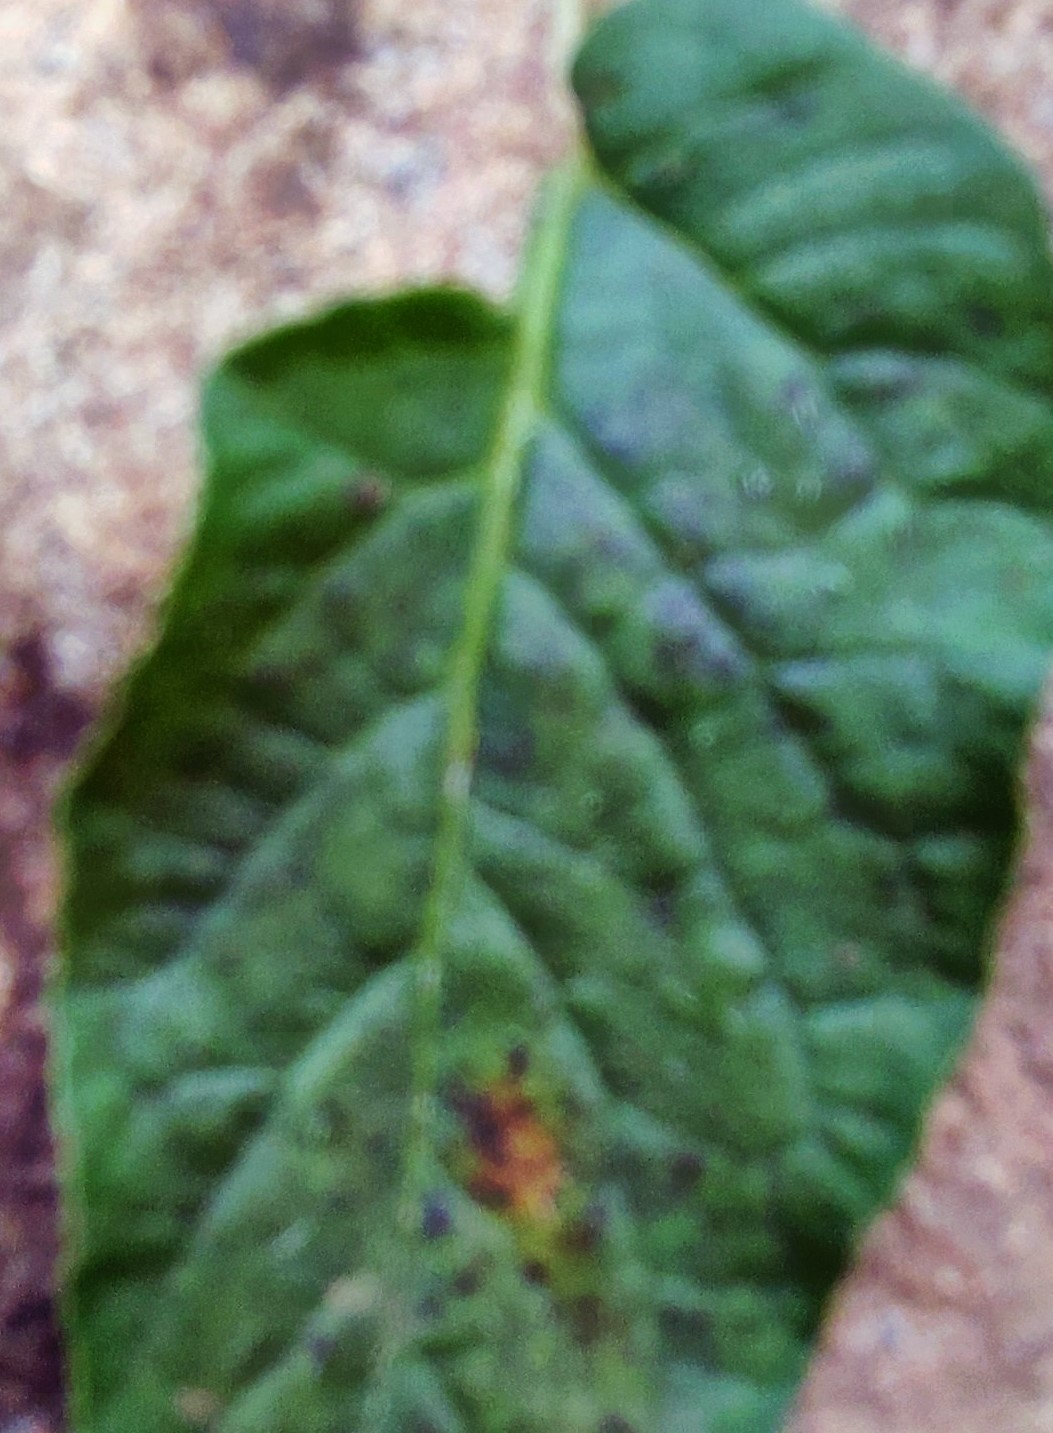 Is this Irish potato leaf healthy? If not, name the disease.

late blight
